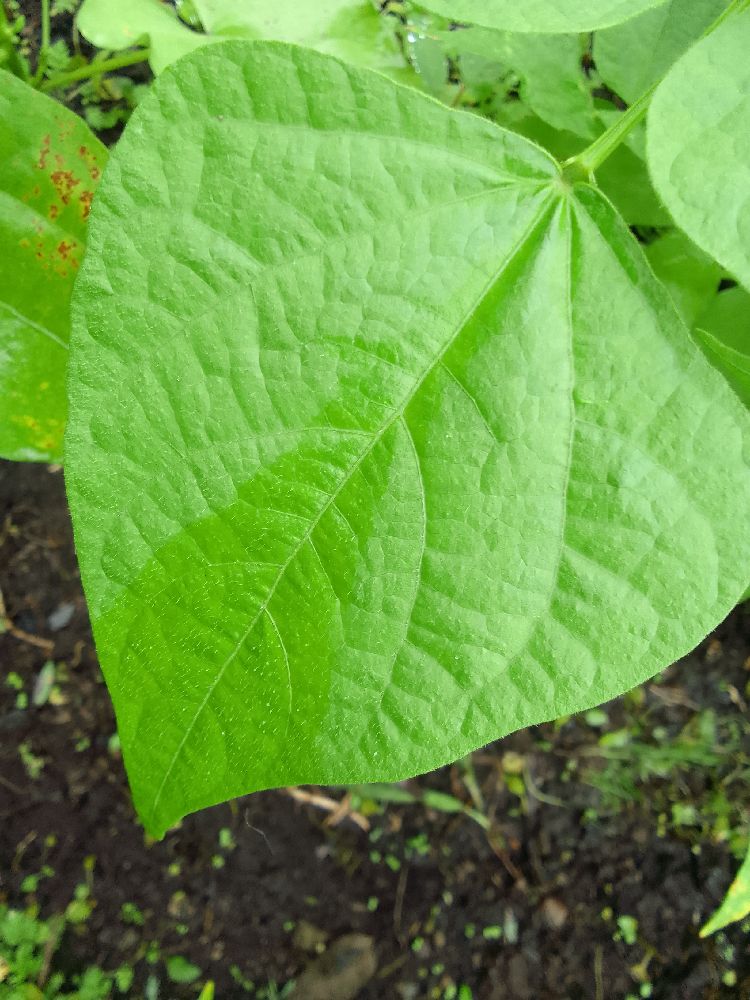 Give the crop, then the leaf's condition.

common bean, healthy
